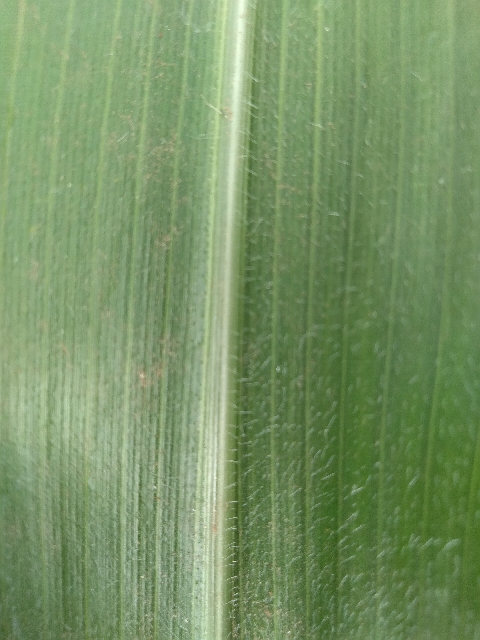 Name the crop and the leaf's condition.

maize, healthy
